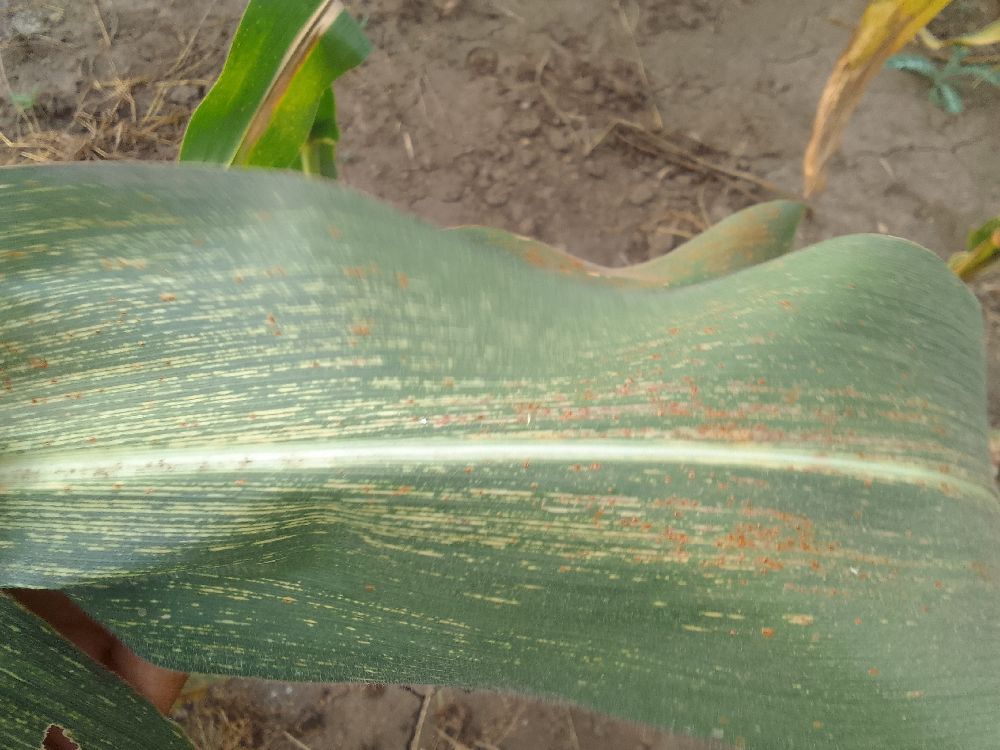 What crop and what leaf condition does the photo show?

maize, maize streak virus
